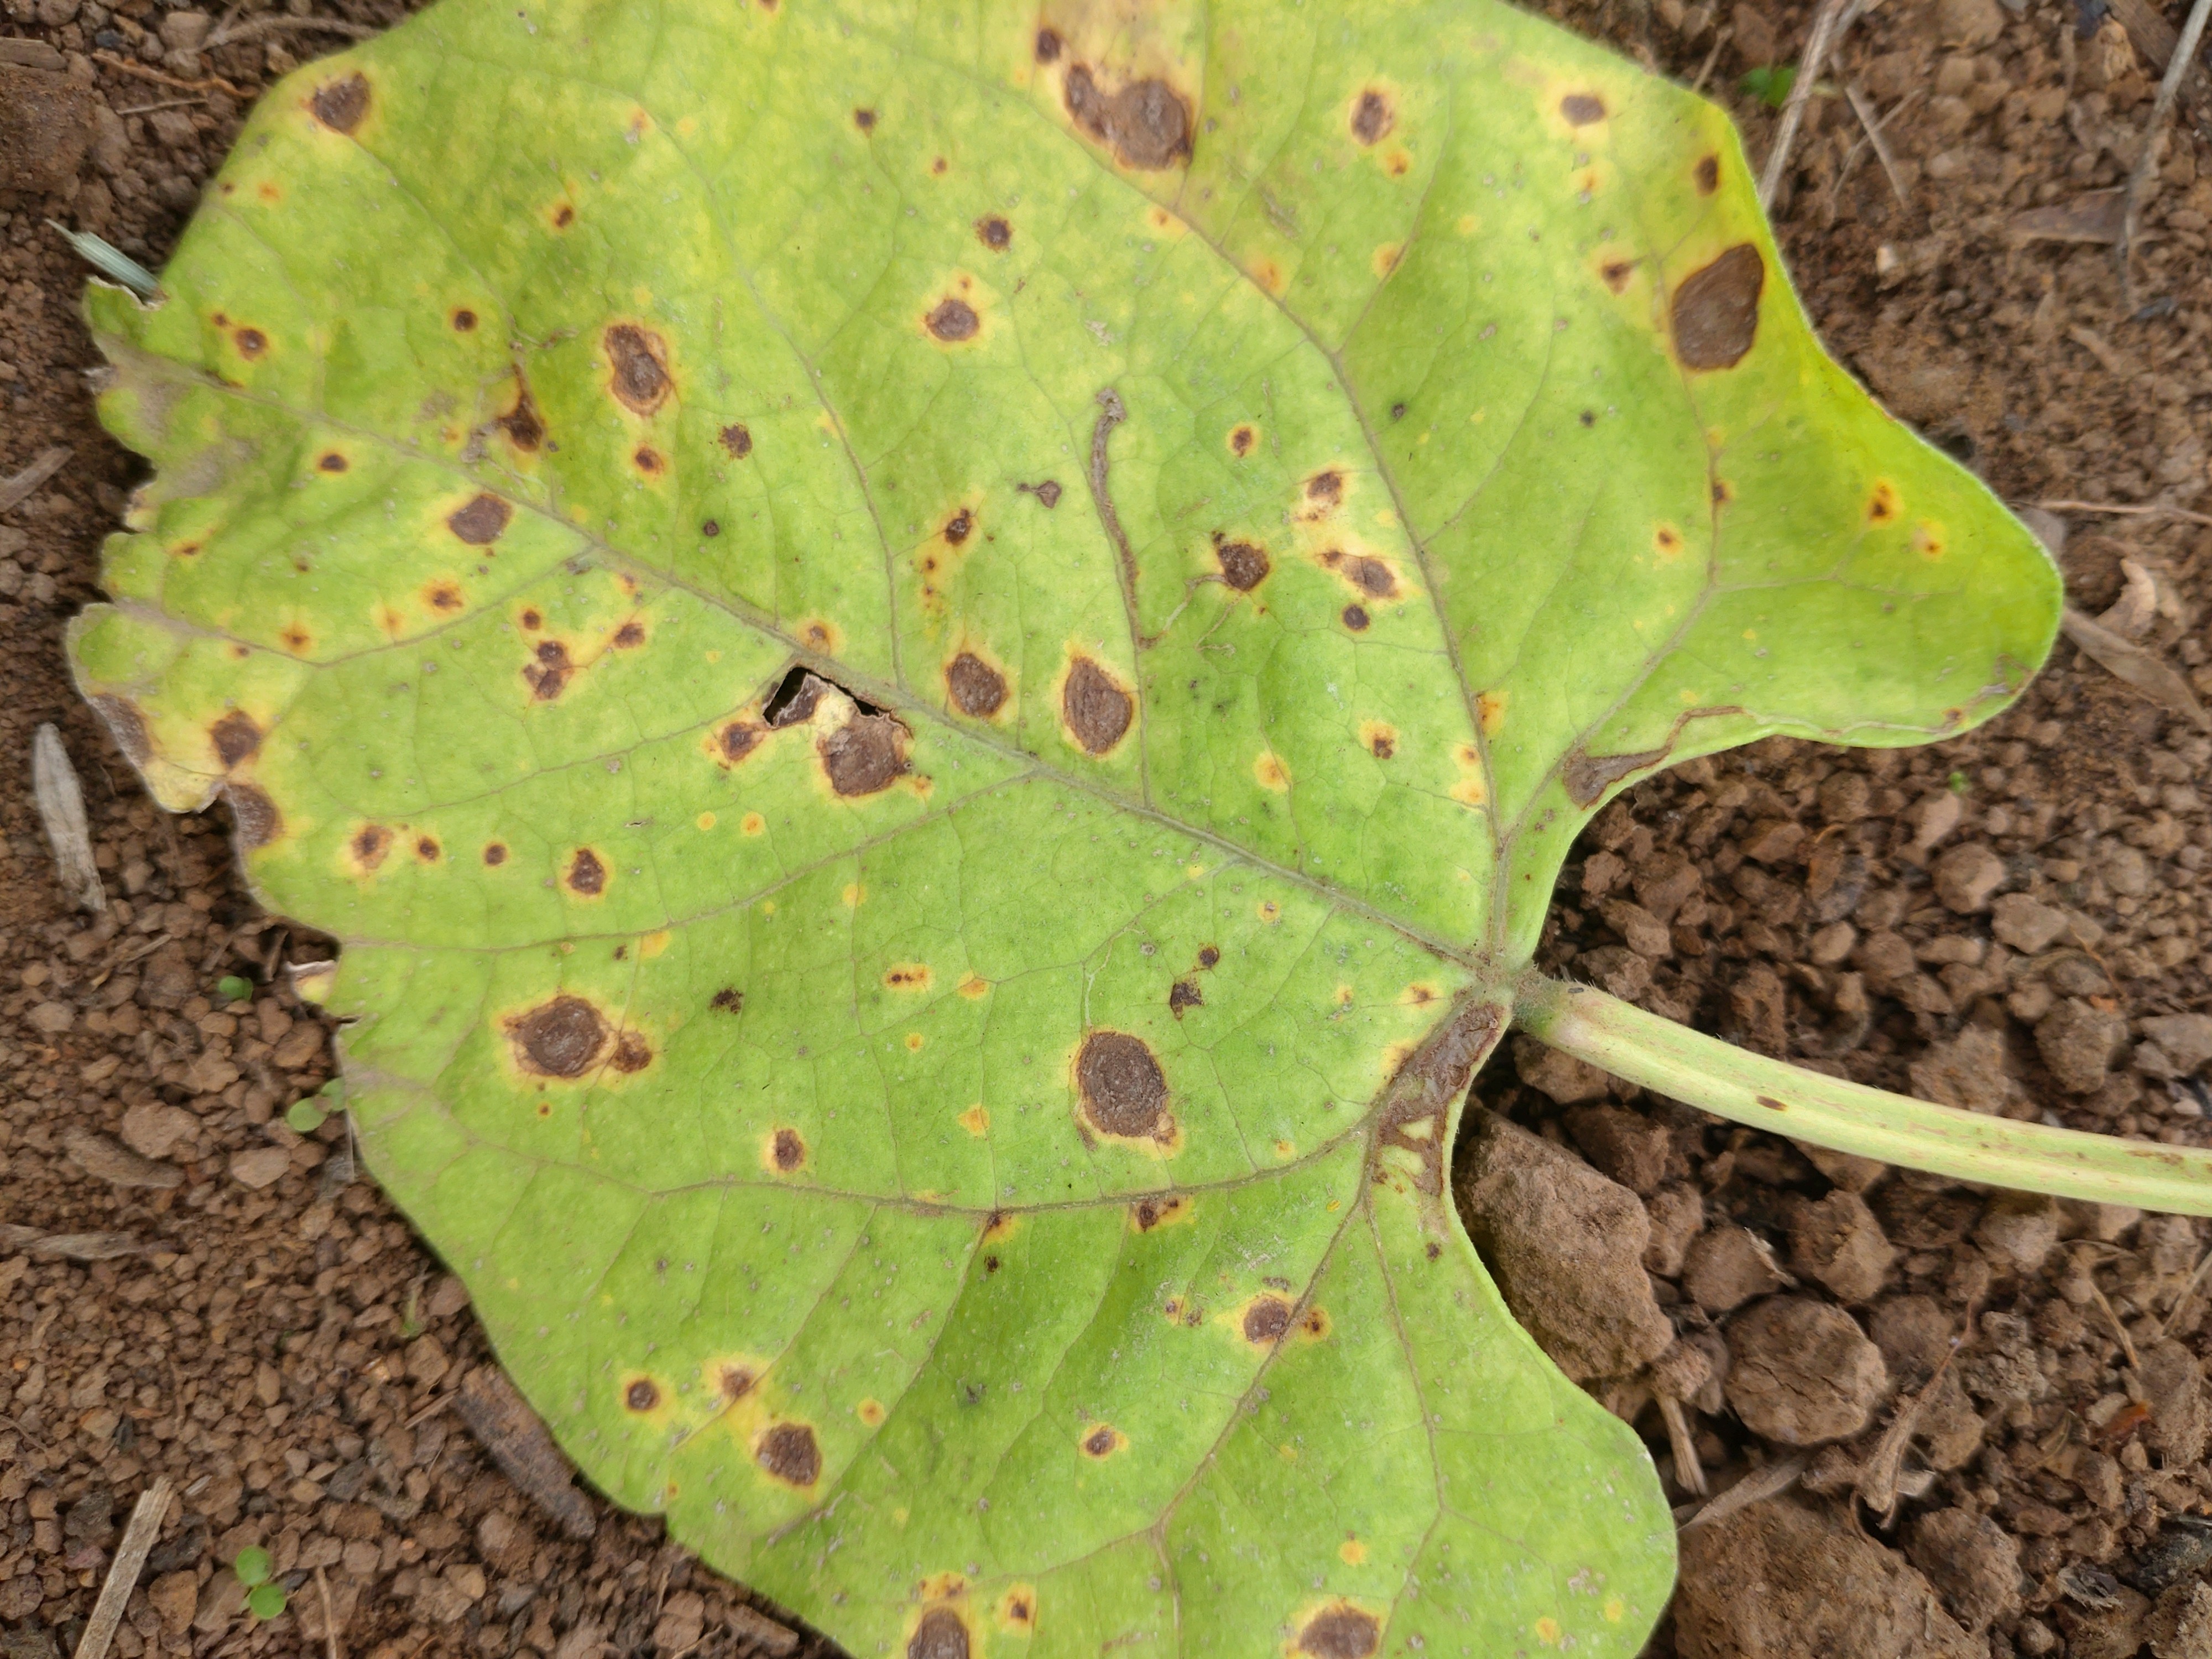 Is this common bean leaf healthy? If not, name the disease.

rust
